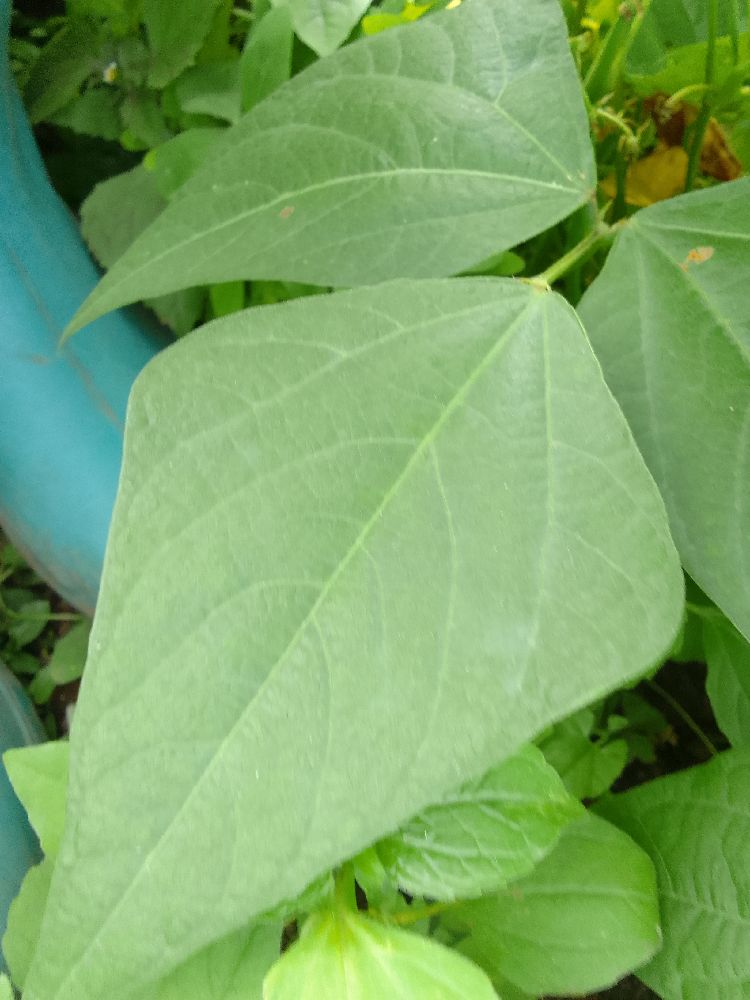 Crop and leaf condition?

common bean, healthy
